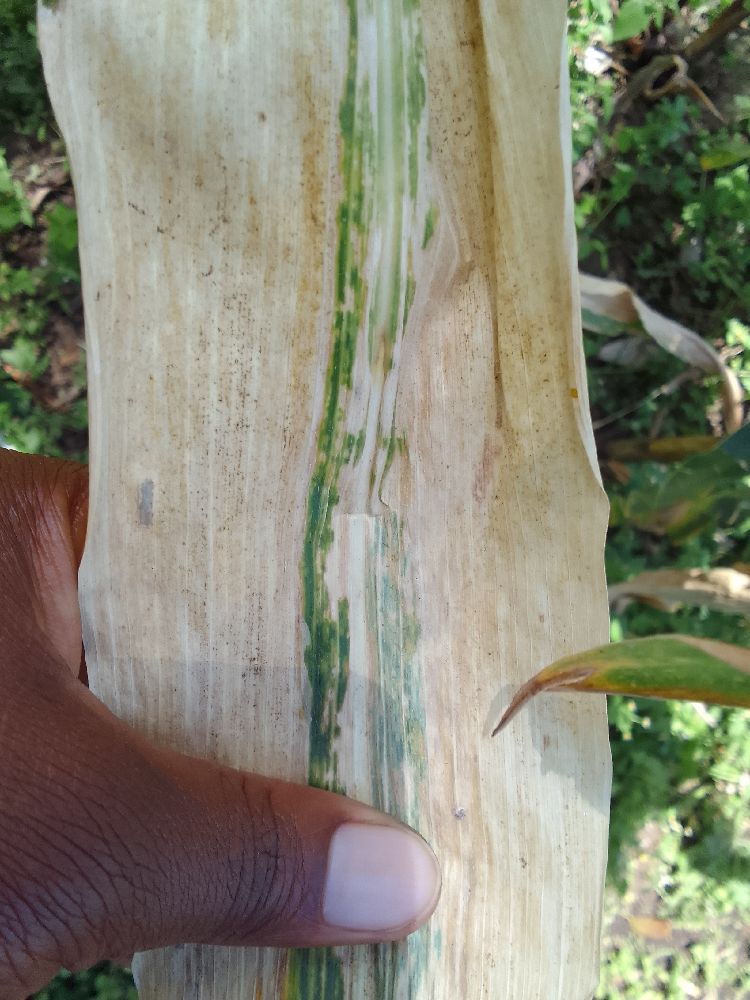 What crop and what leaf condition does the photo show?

maize, maize lethal necrosis
